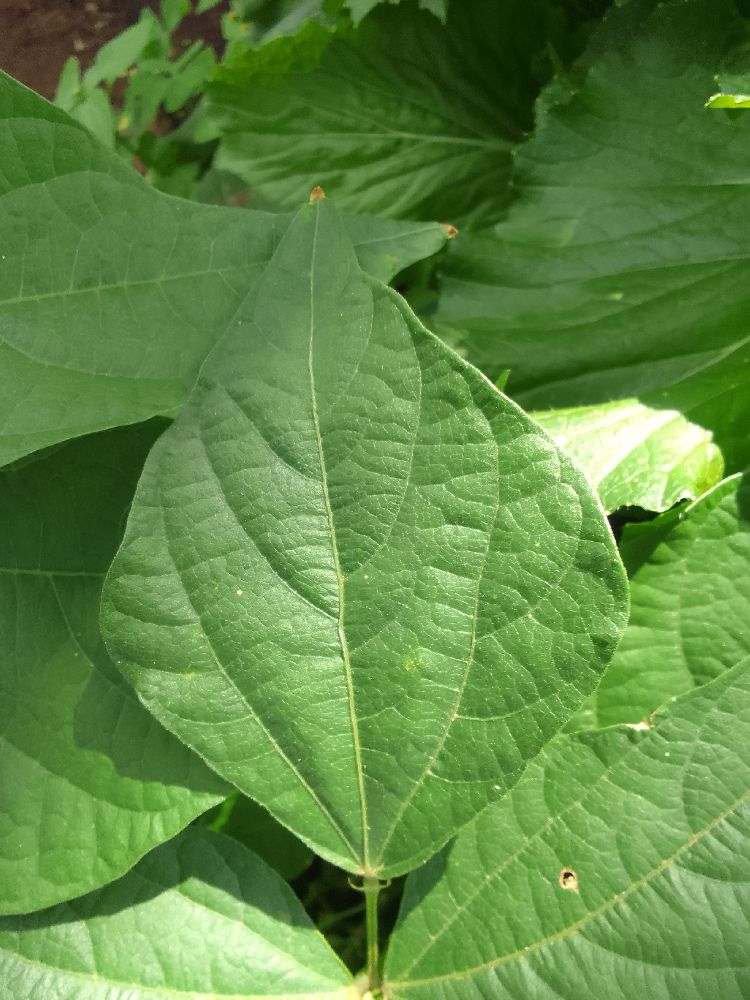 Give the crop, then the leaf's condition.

common bean, healthy
